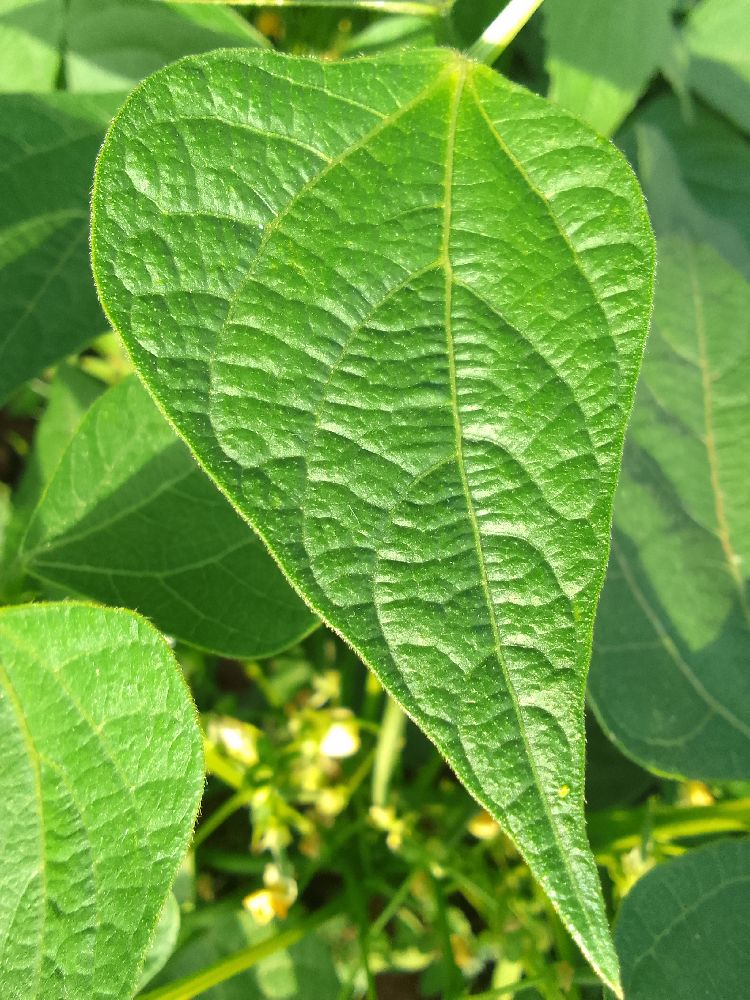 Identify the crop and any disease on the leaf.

common bean, healthy
